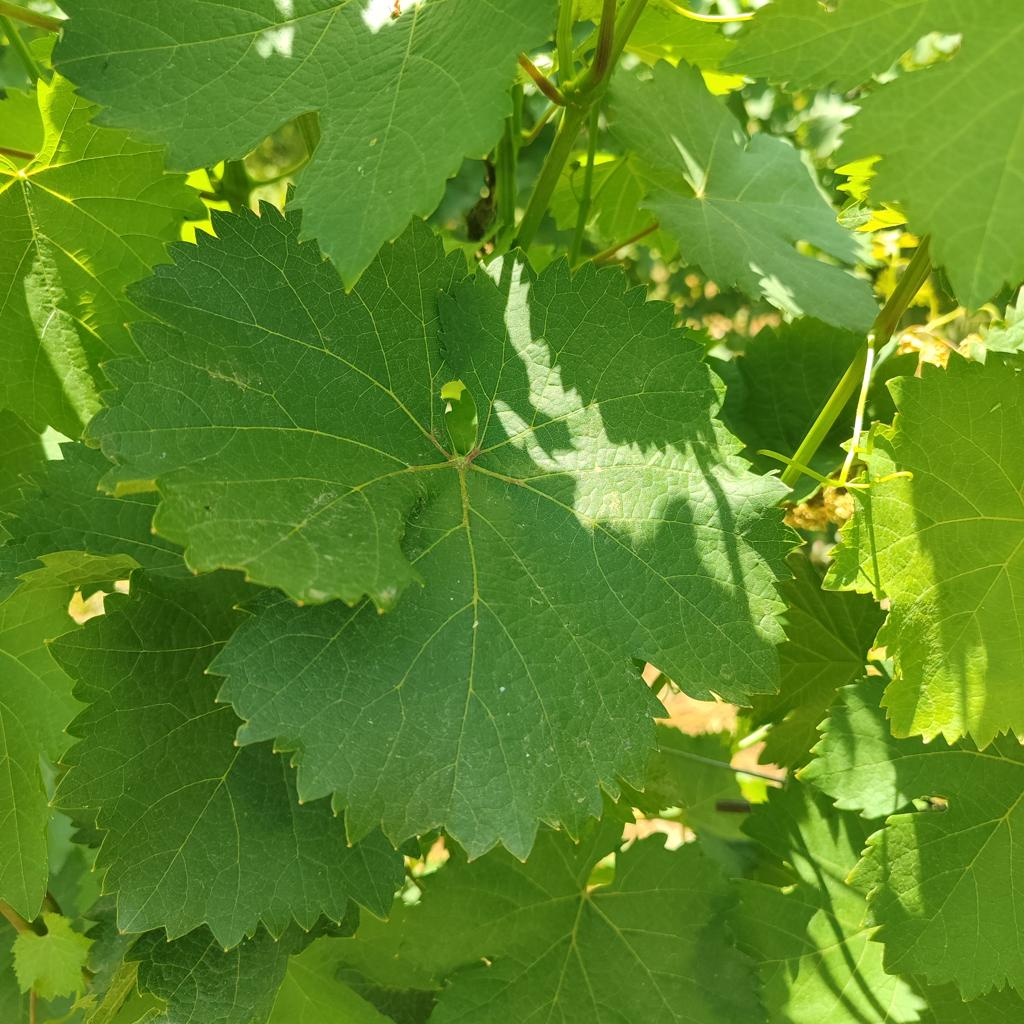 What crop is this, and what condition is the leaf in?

grapevine, healthy
